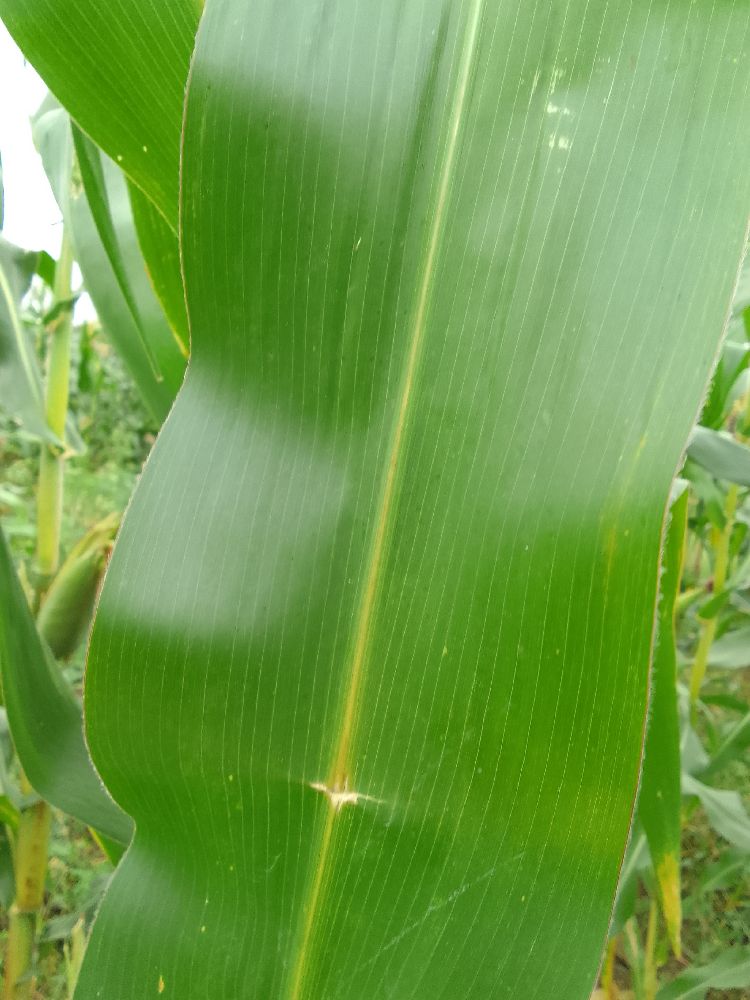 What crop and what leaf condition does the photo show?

maize, healthy
